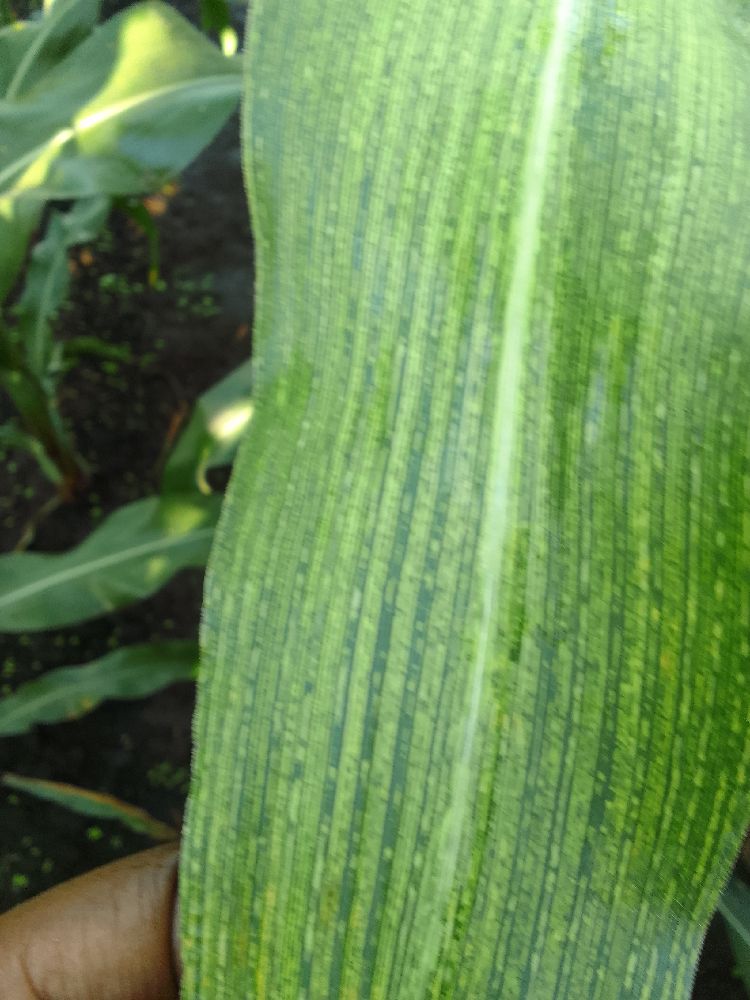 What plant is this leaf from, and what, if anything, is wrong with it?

maize, maize streak virus
